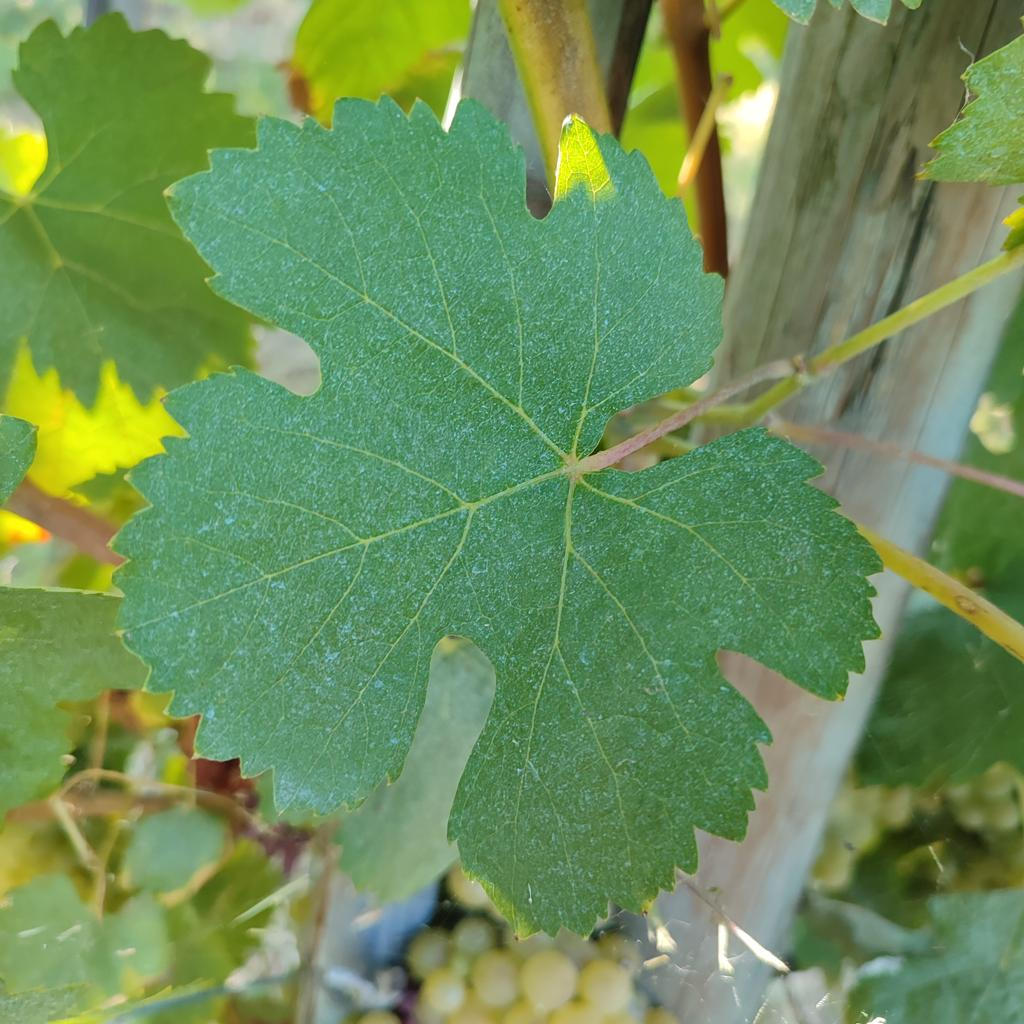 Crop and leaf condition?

grapevine, healthy
